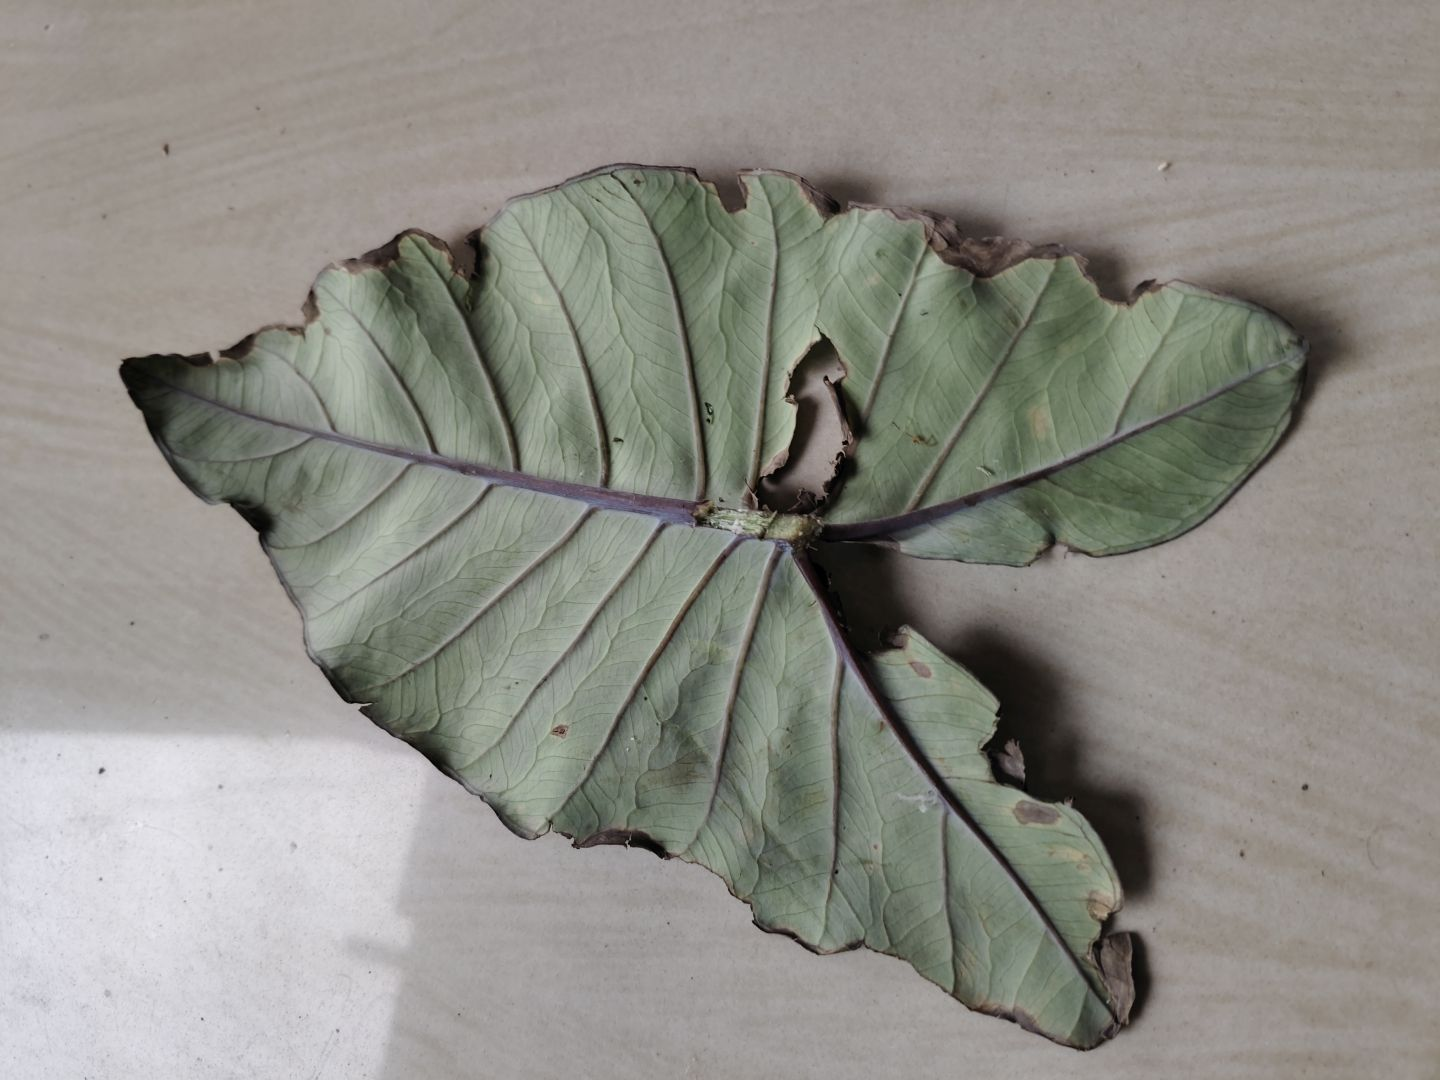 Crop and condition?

taro, leaf blight
